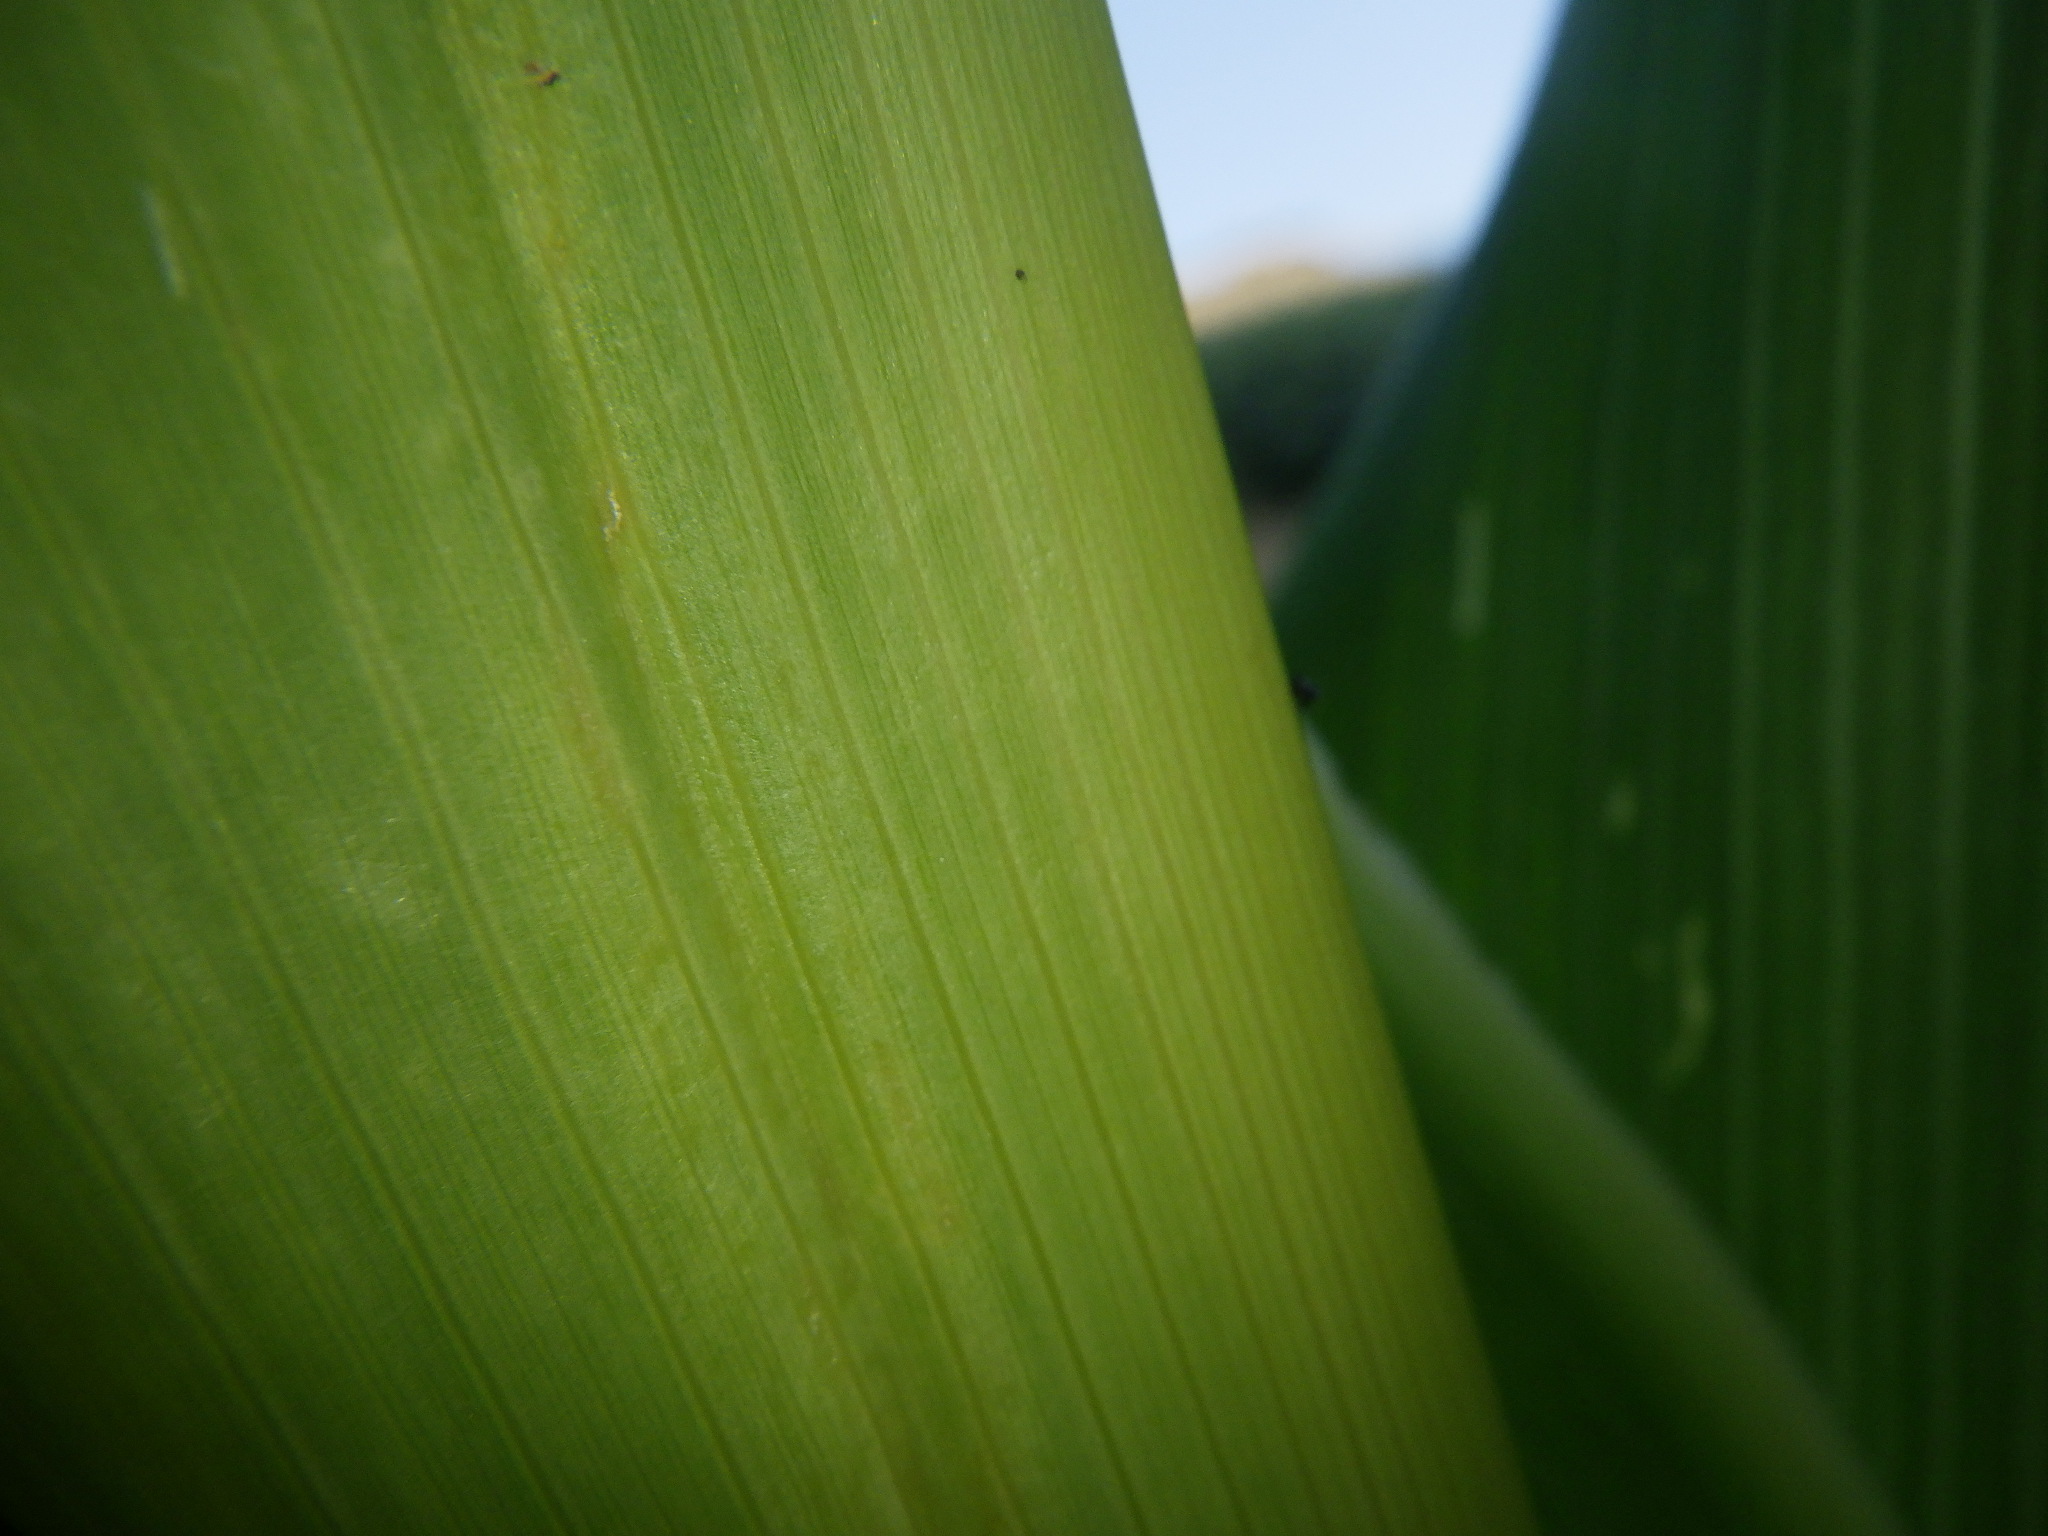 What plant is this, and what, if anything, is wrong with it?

corn, healthy
